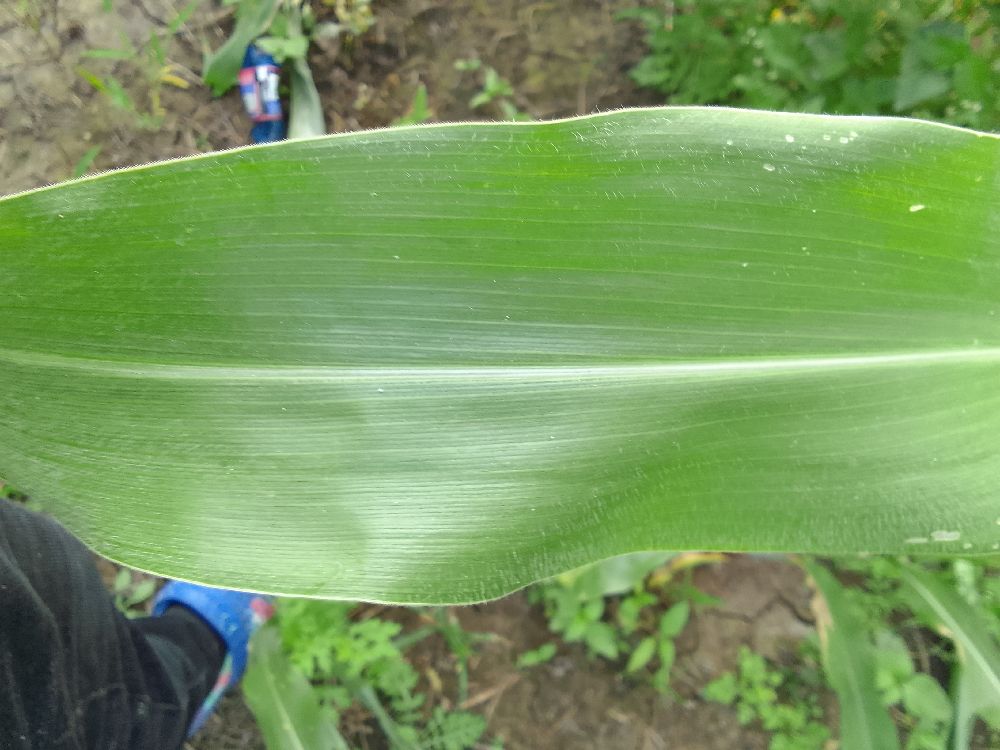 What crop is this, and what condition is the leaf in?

maize, healthy
